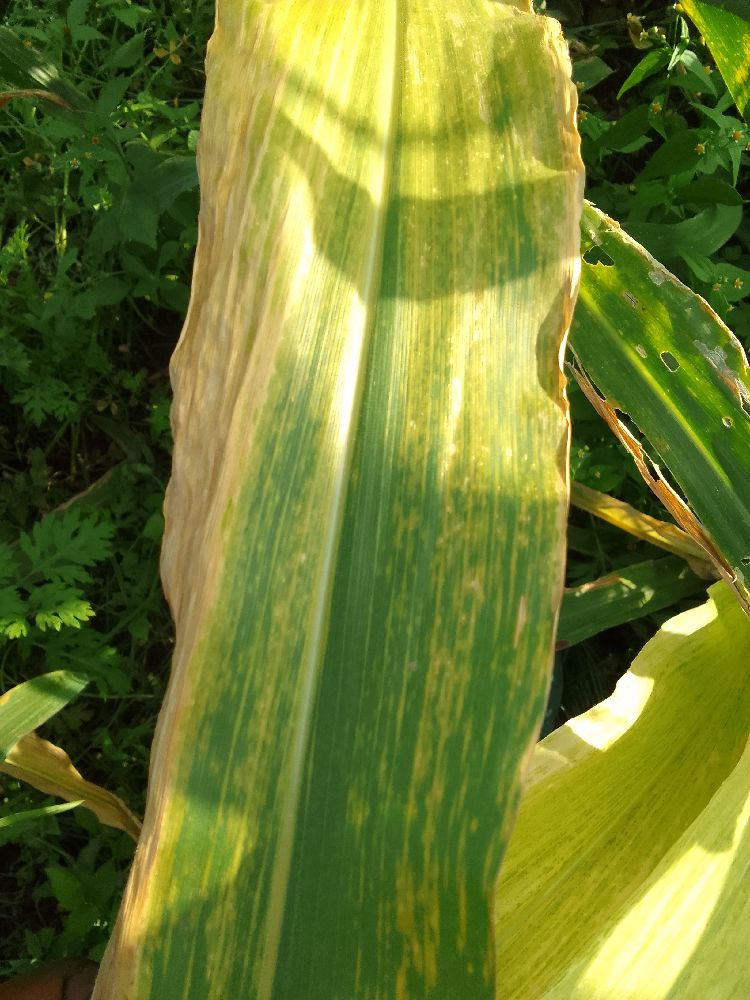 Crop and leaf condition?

maize, maize lethal necrosis
